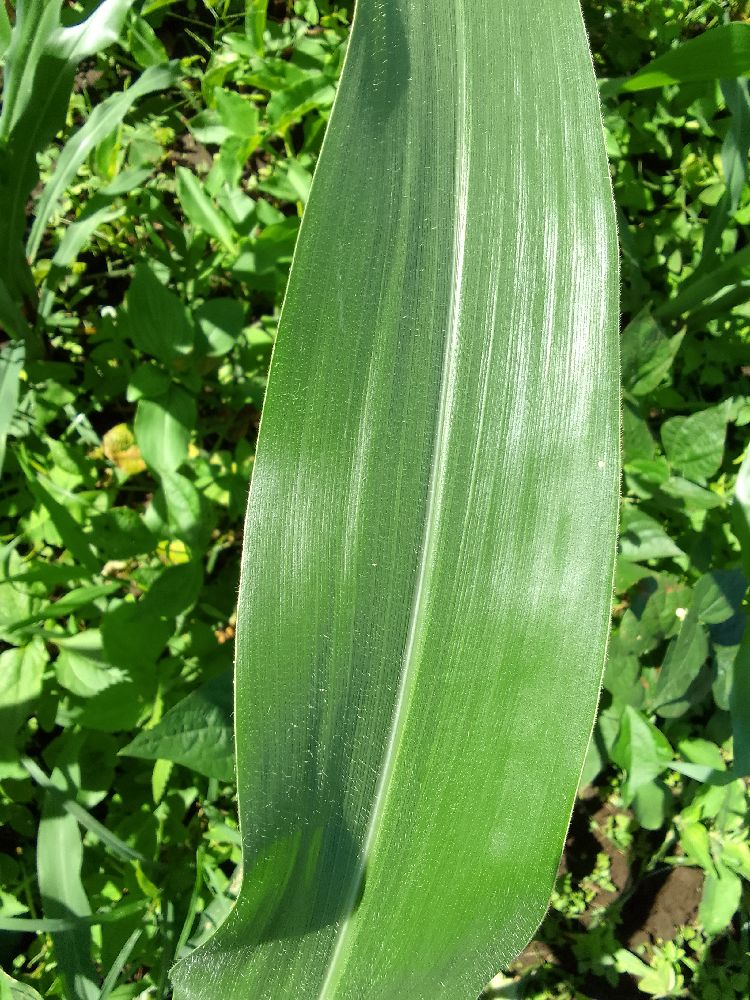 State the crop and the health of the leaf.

maize, healthy
